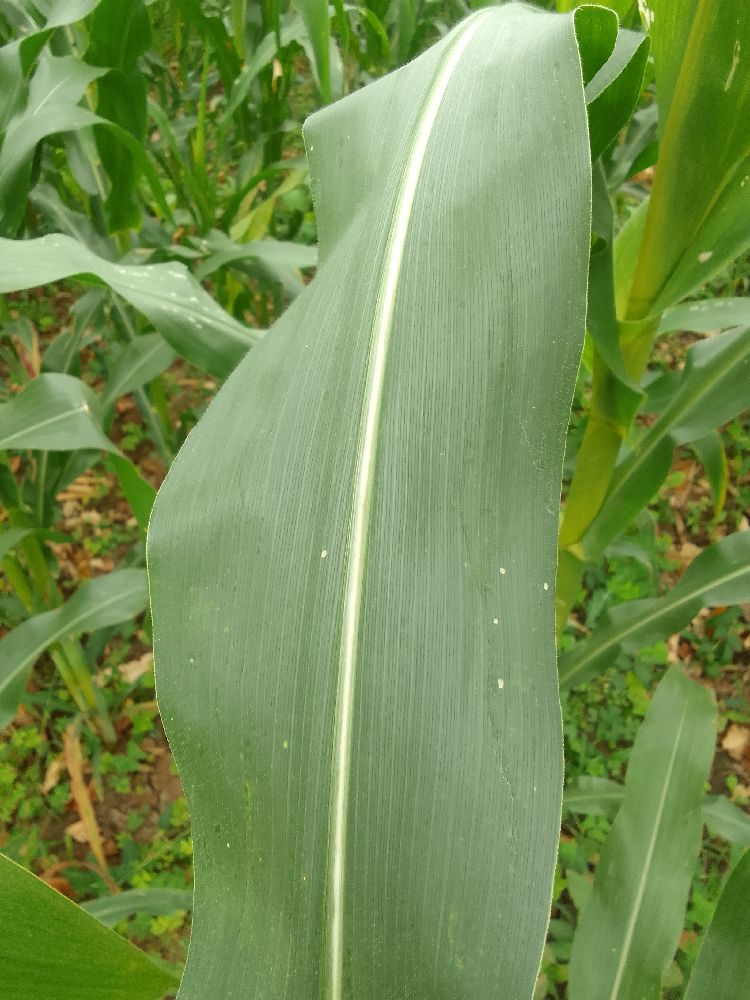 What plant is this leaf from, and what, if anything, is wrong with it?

maize, healthy
